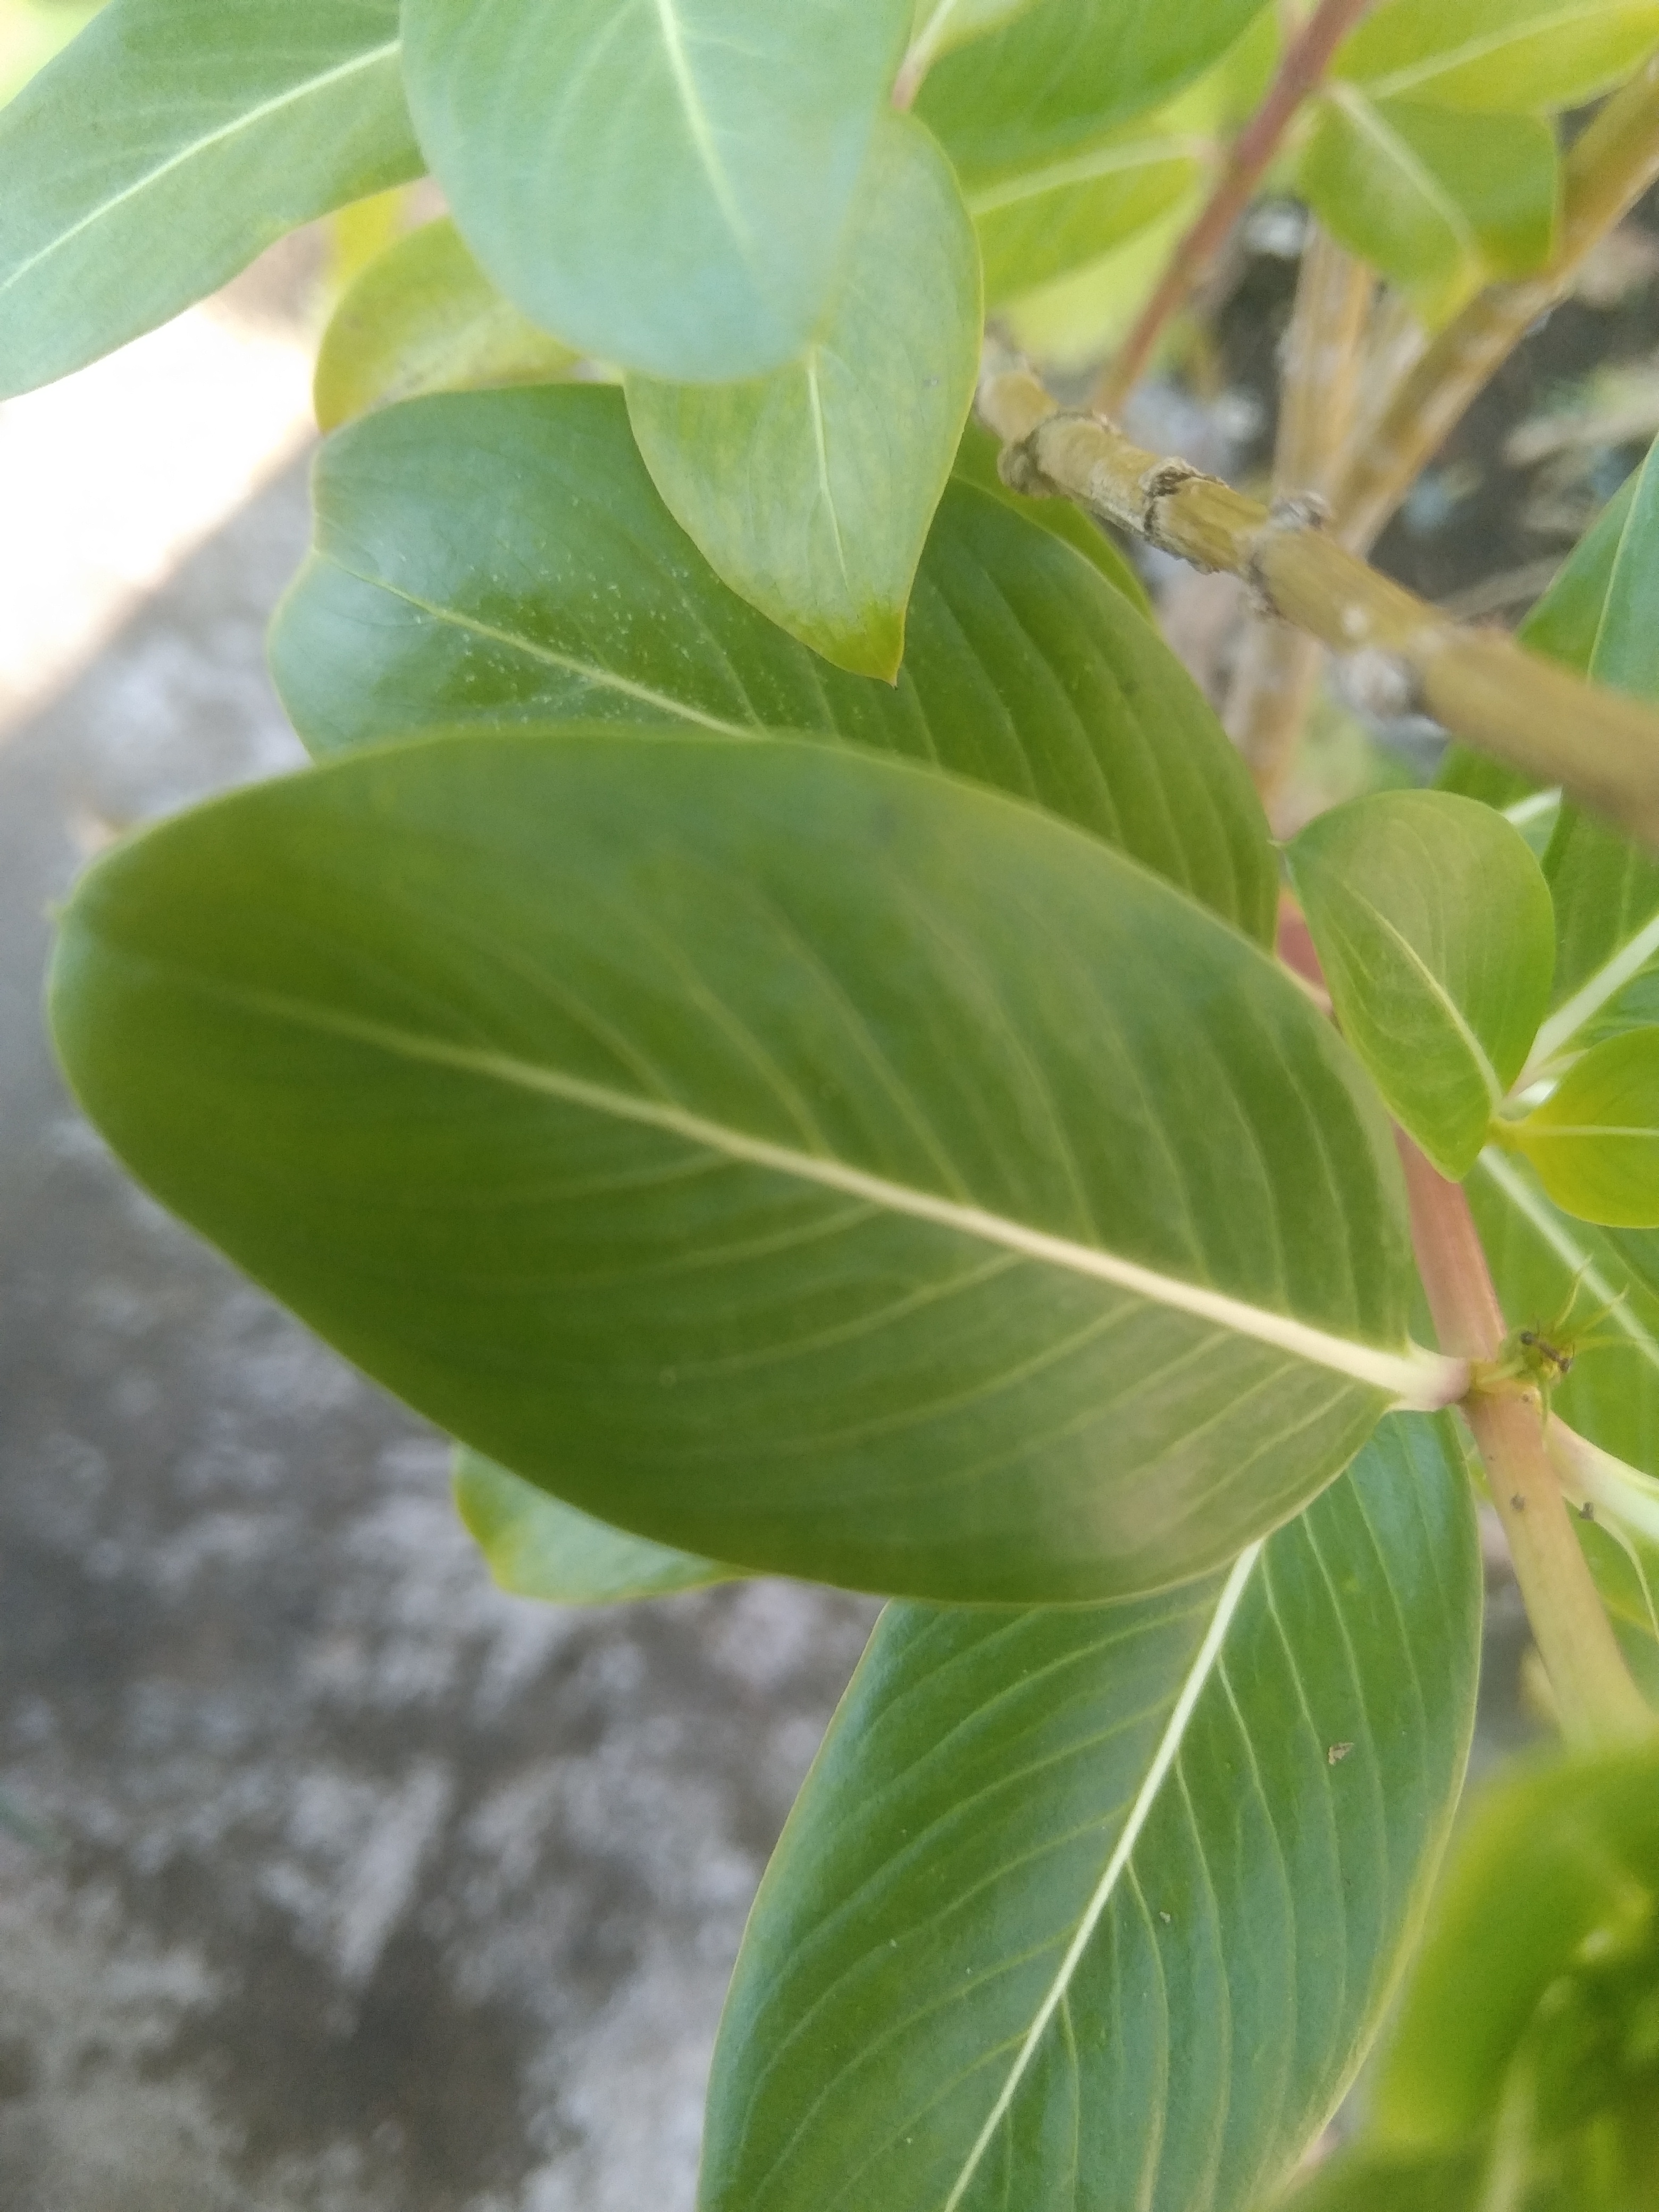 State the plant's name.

rose periwinkle
